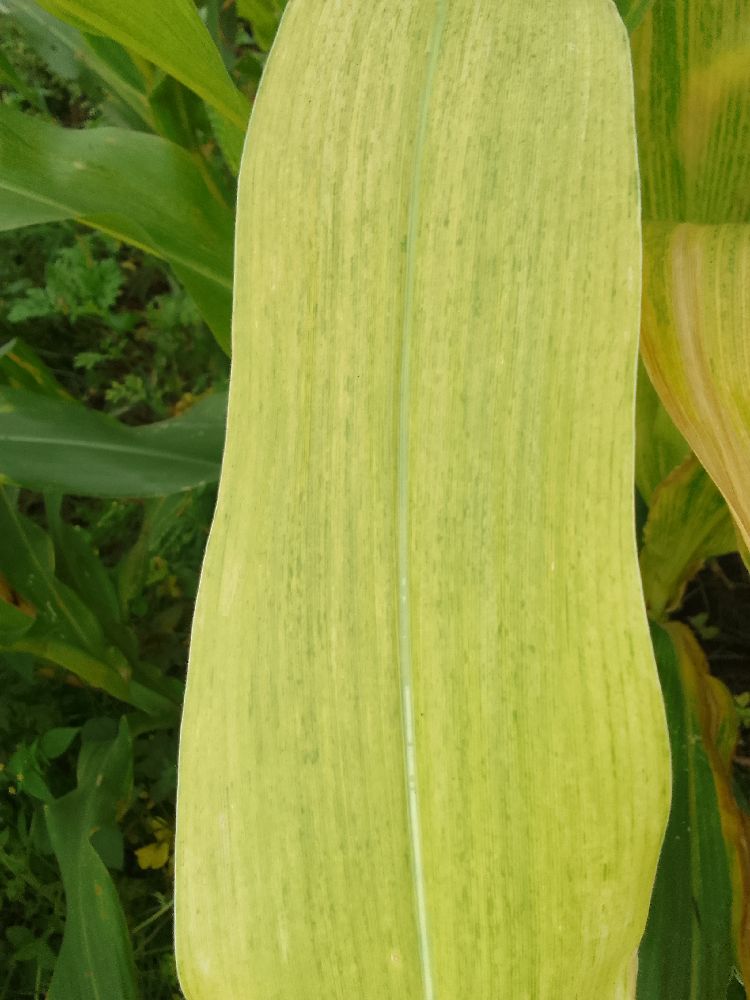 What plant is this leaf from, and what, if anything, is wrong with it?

maize, maize lethal necrosis
